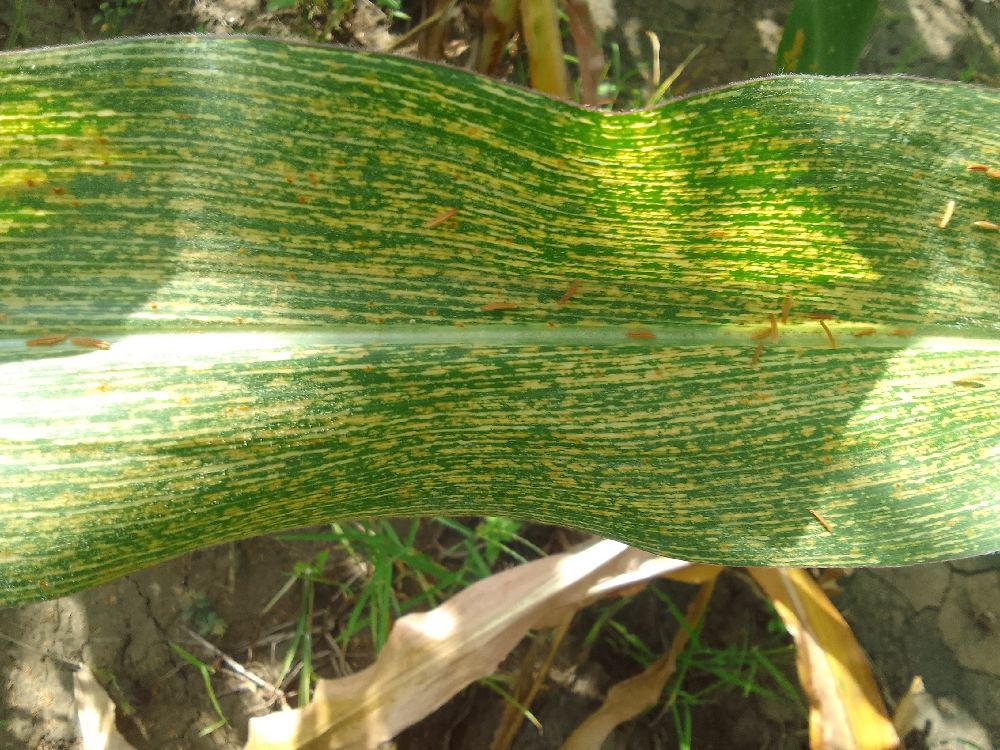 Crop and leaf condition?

maize, maize streak virus
